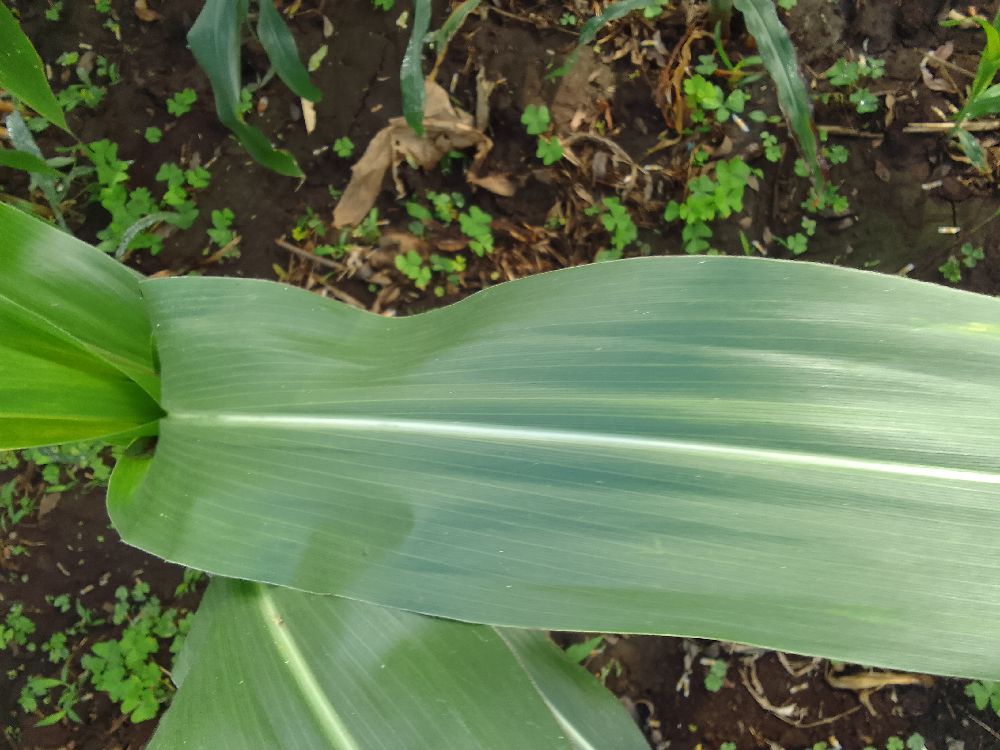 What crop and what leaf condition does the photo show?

maize, healthy
